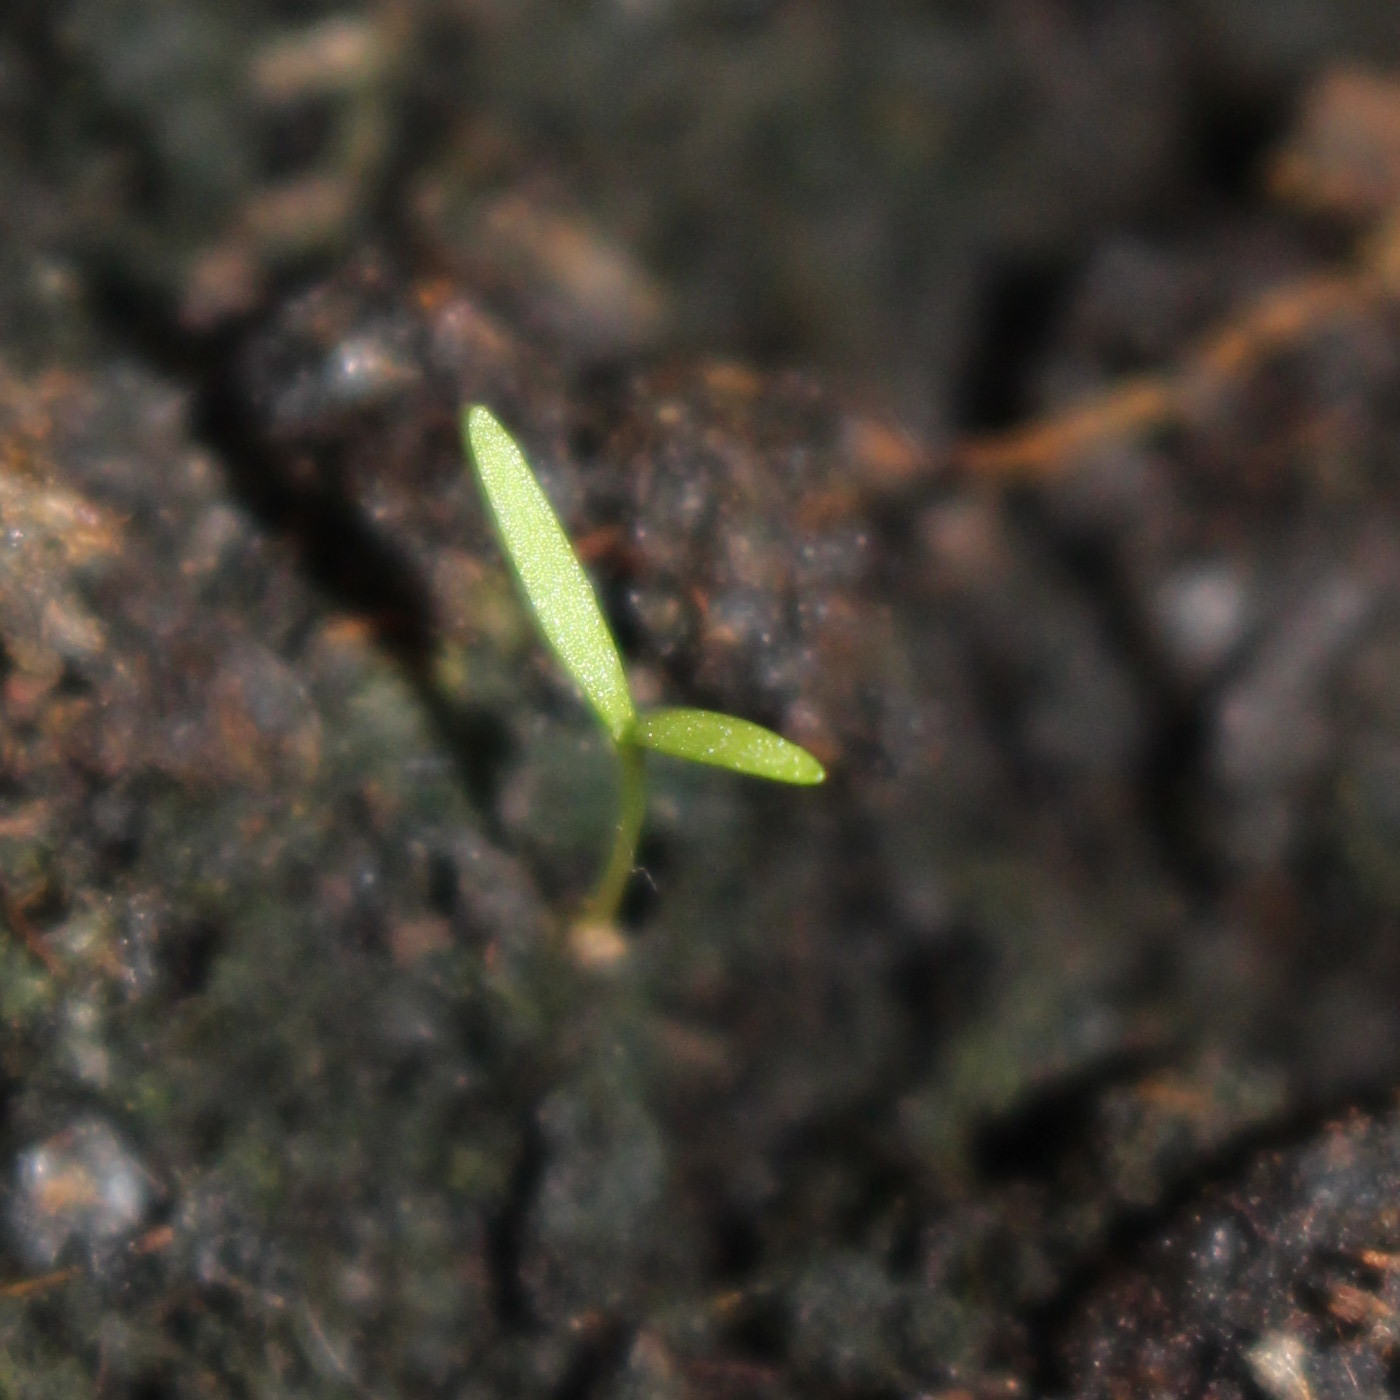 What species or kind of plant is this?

Papaver rhoeas
